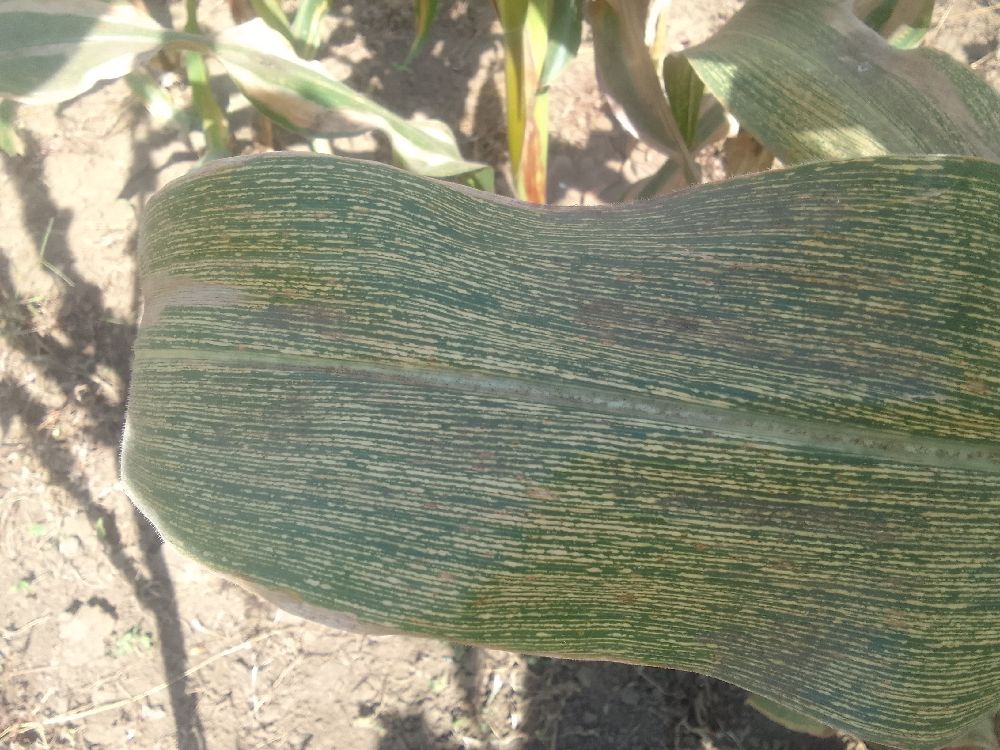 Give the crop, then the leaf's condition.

maize, maize streak virus
